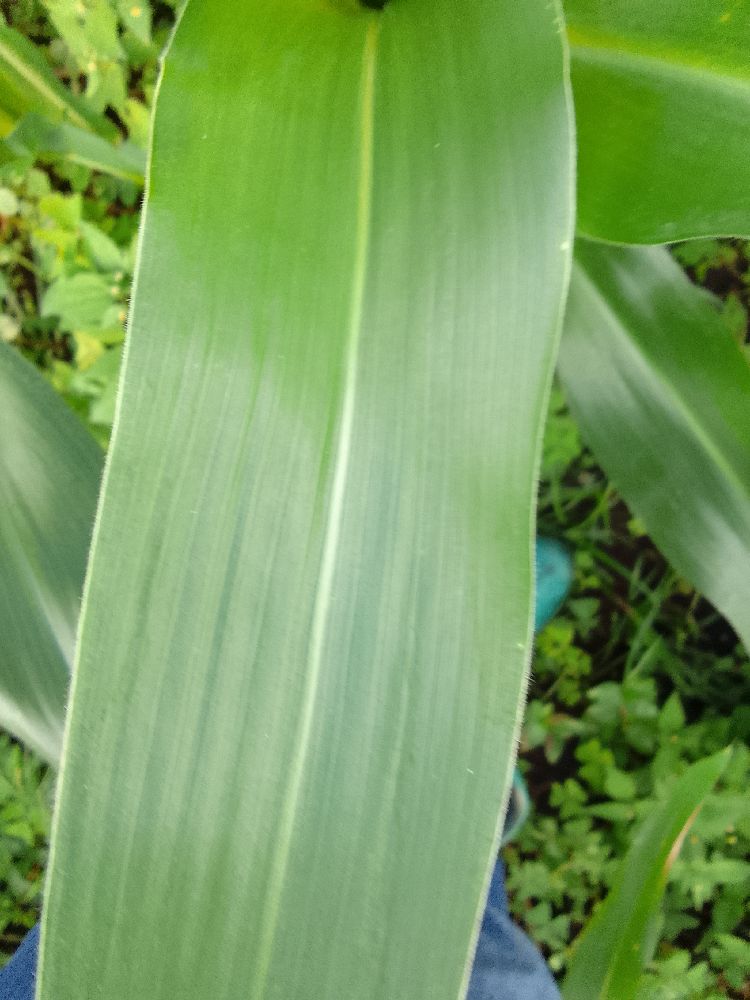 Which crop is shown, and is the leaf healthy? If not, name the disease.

maize, healthy
